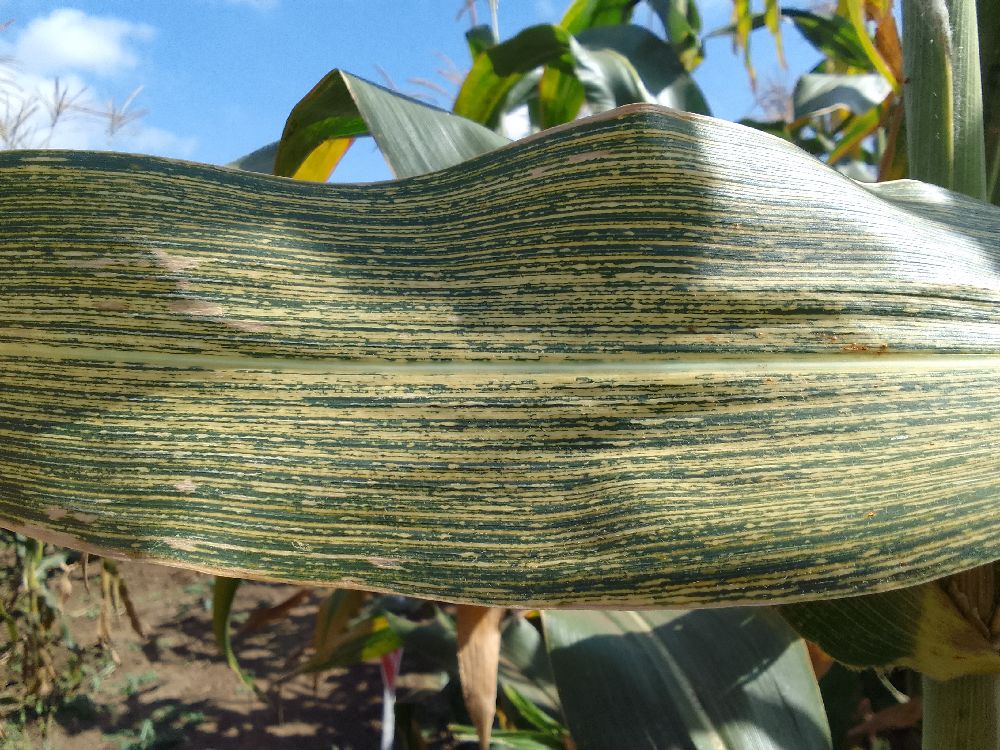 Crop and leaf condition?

maize, maize streak virus
